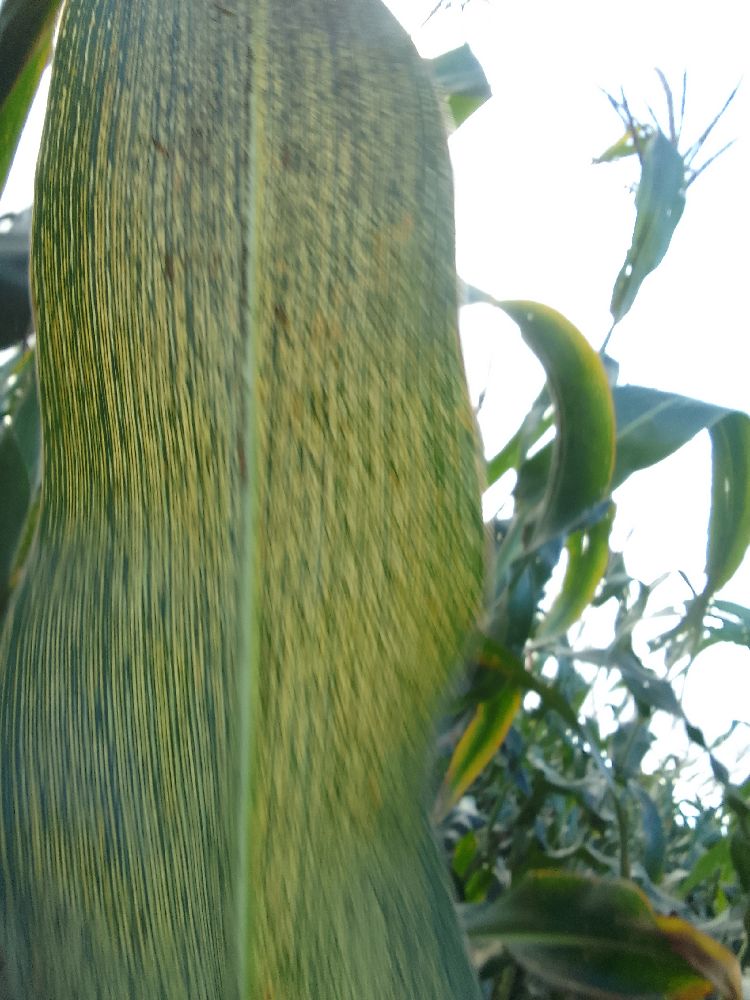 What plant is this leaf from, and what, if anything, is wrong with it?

maize, maize streak virus
